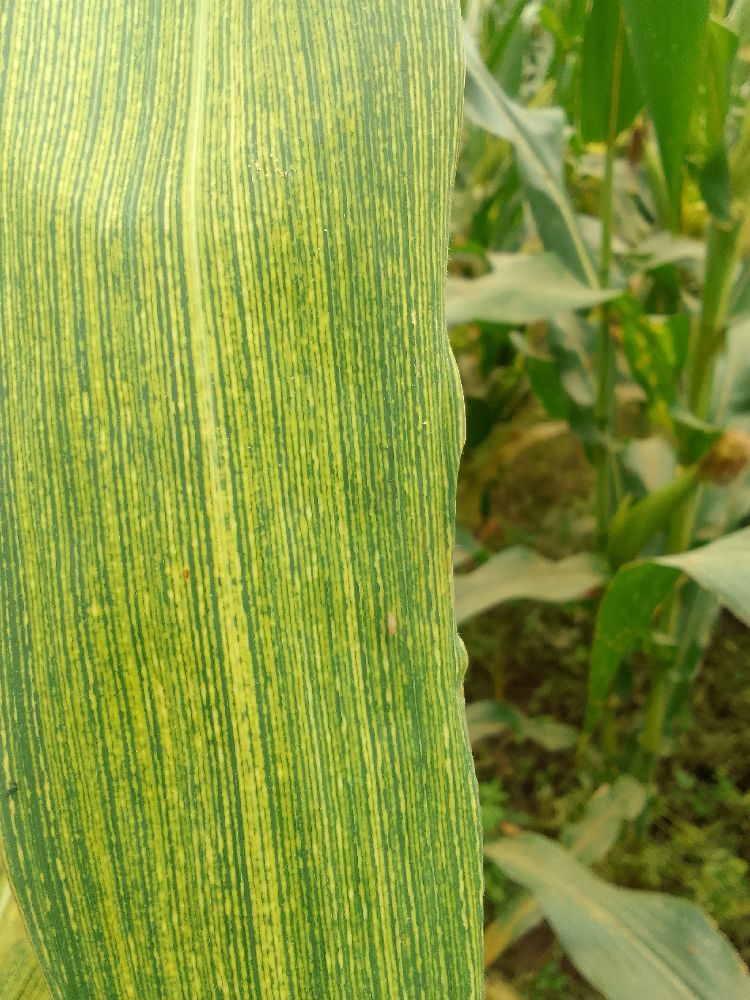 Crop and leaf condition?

maize, maize streak virus
